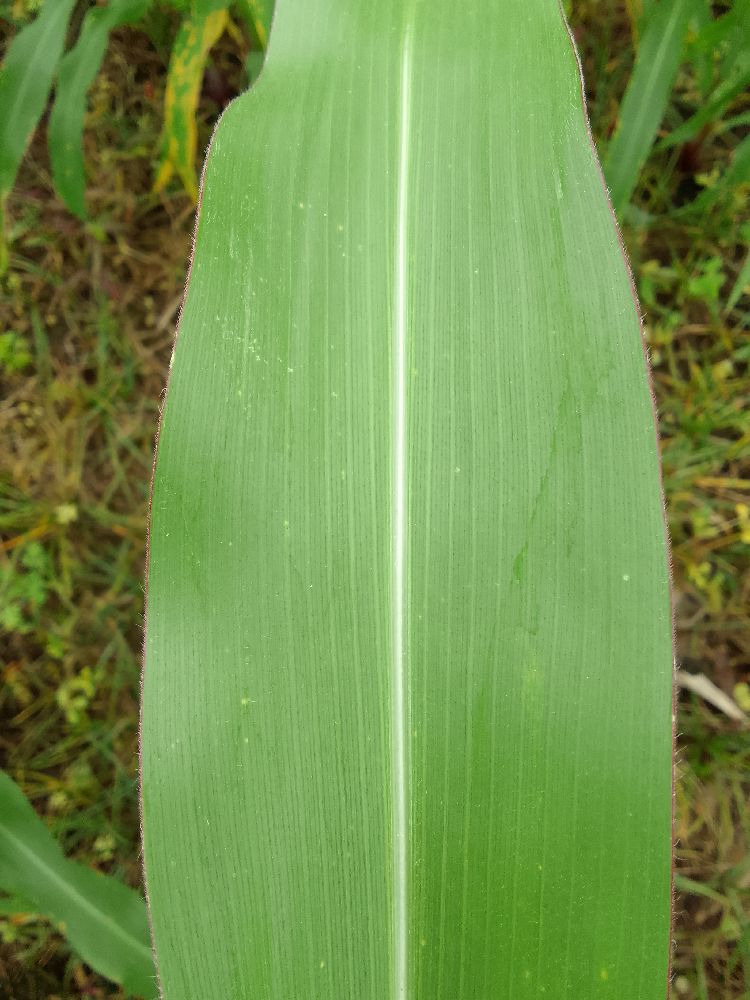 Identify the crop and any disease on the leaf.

maize, healthy
